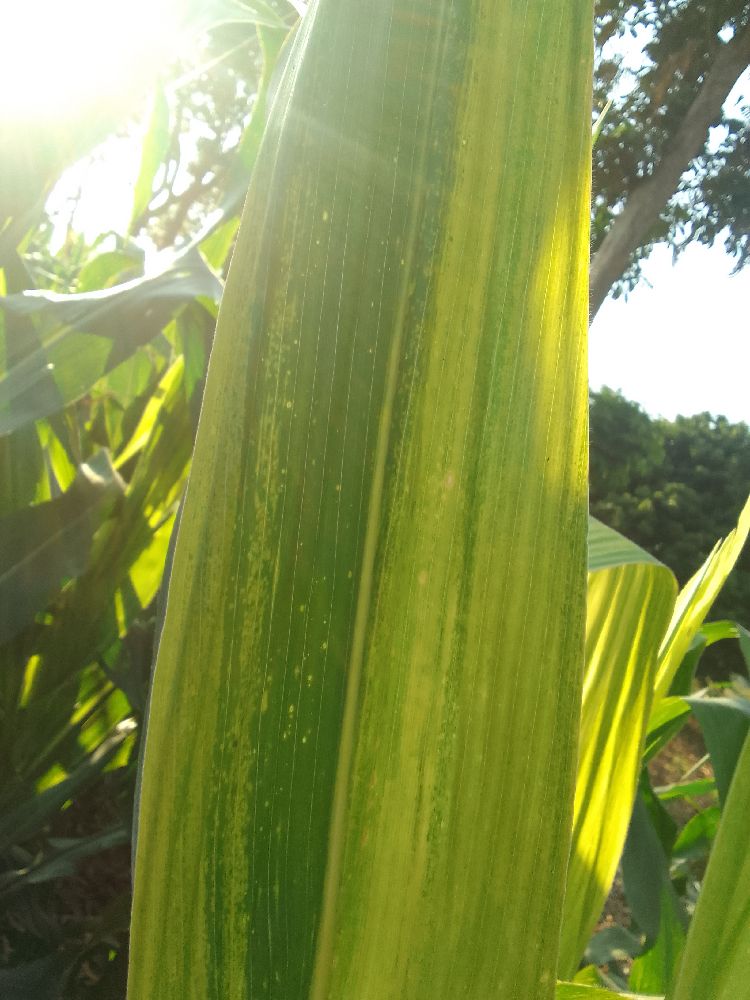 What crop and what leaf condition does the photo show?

maize, maize lethal necrosis
